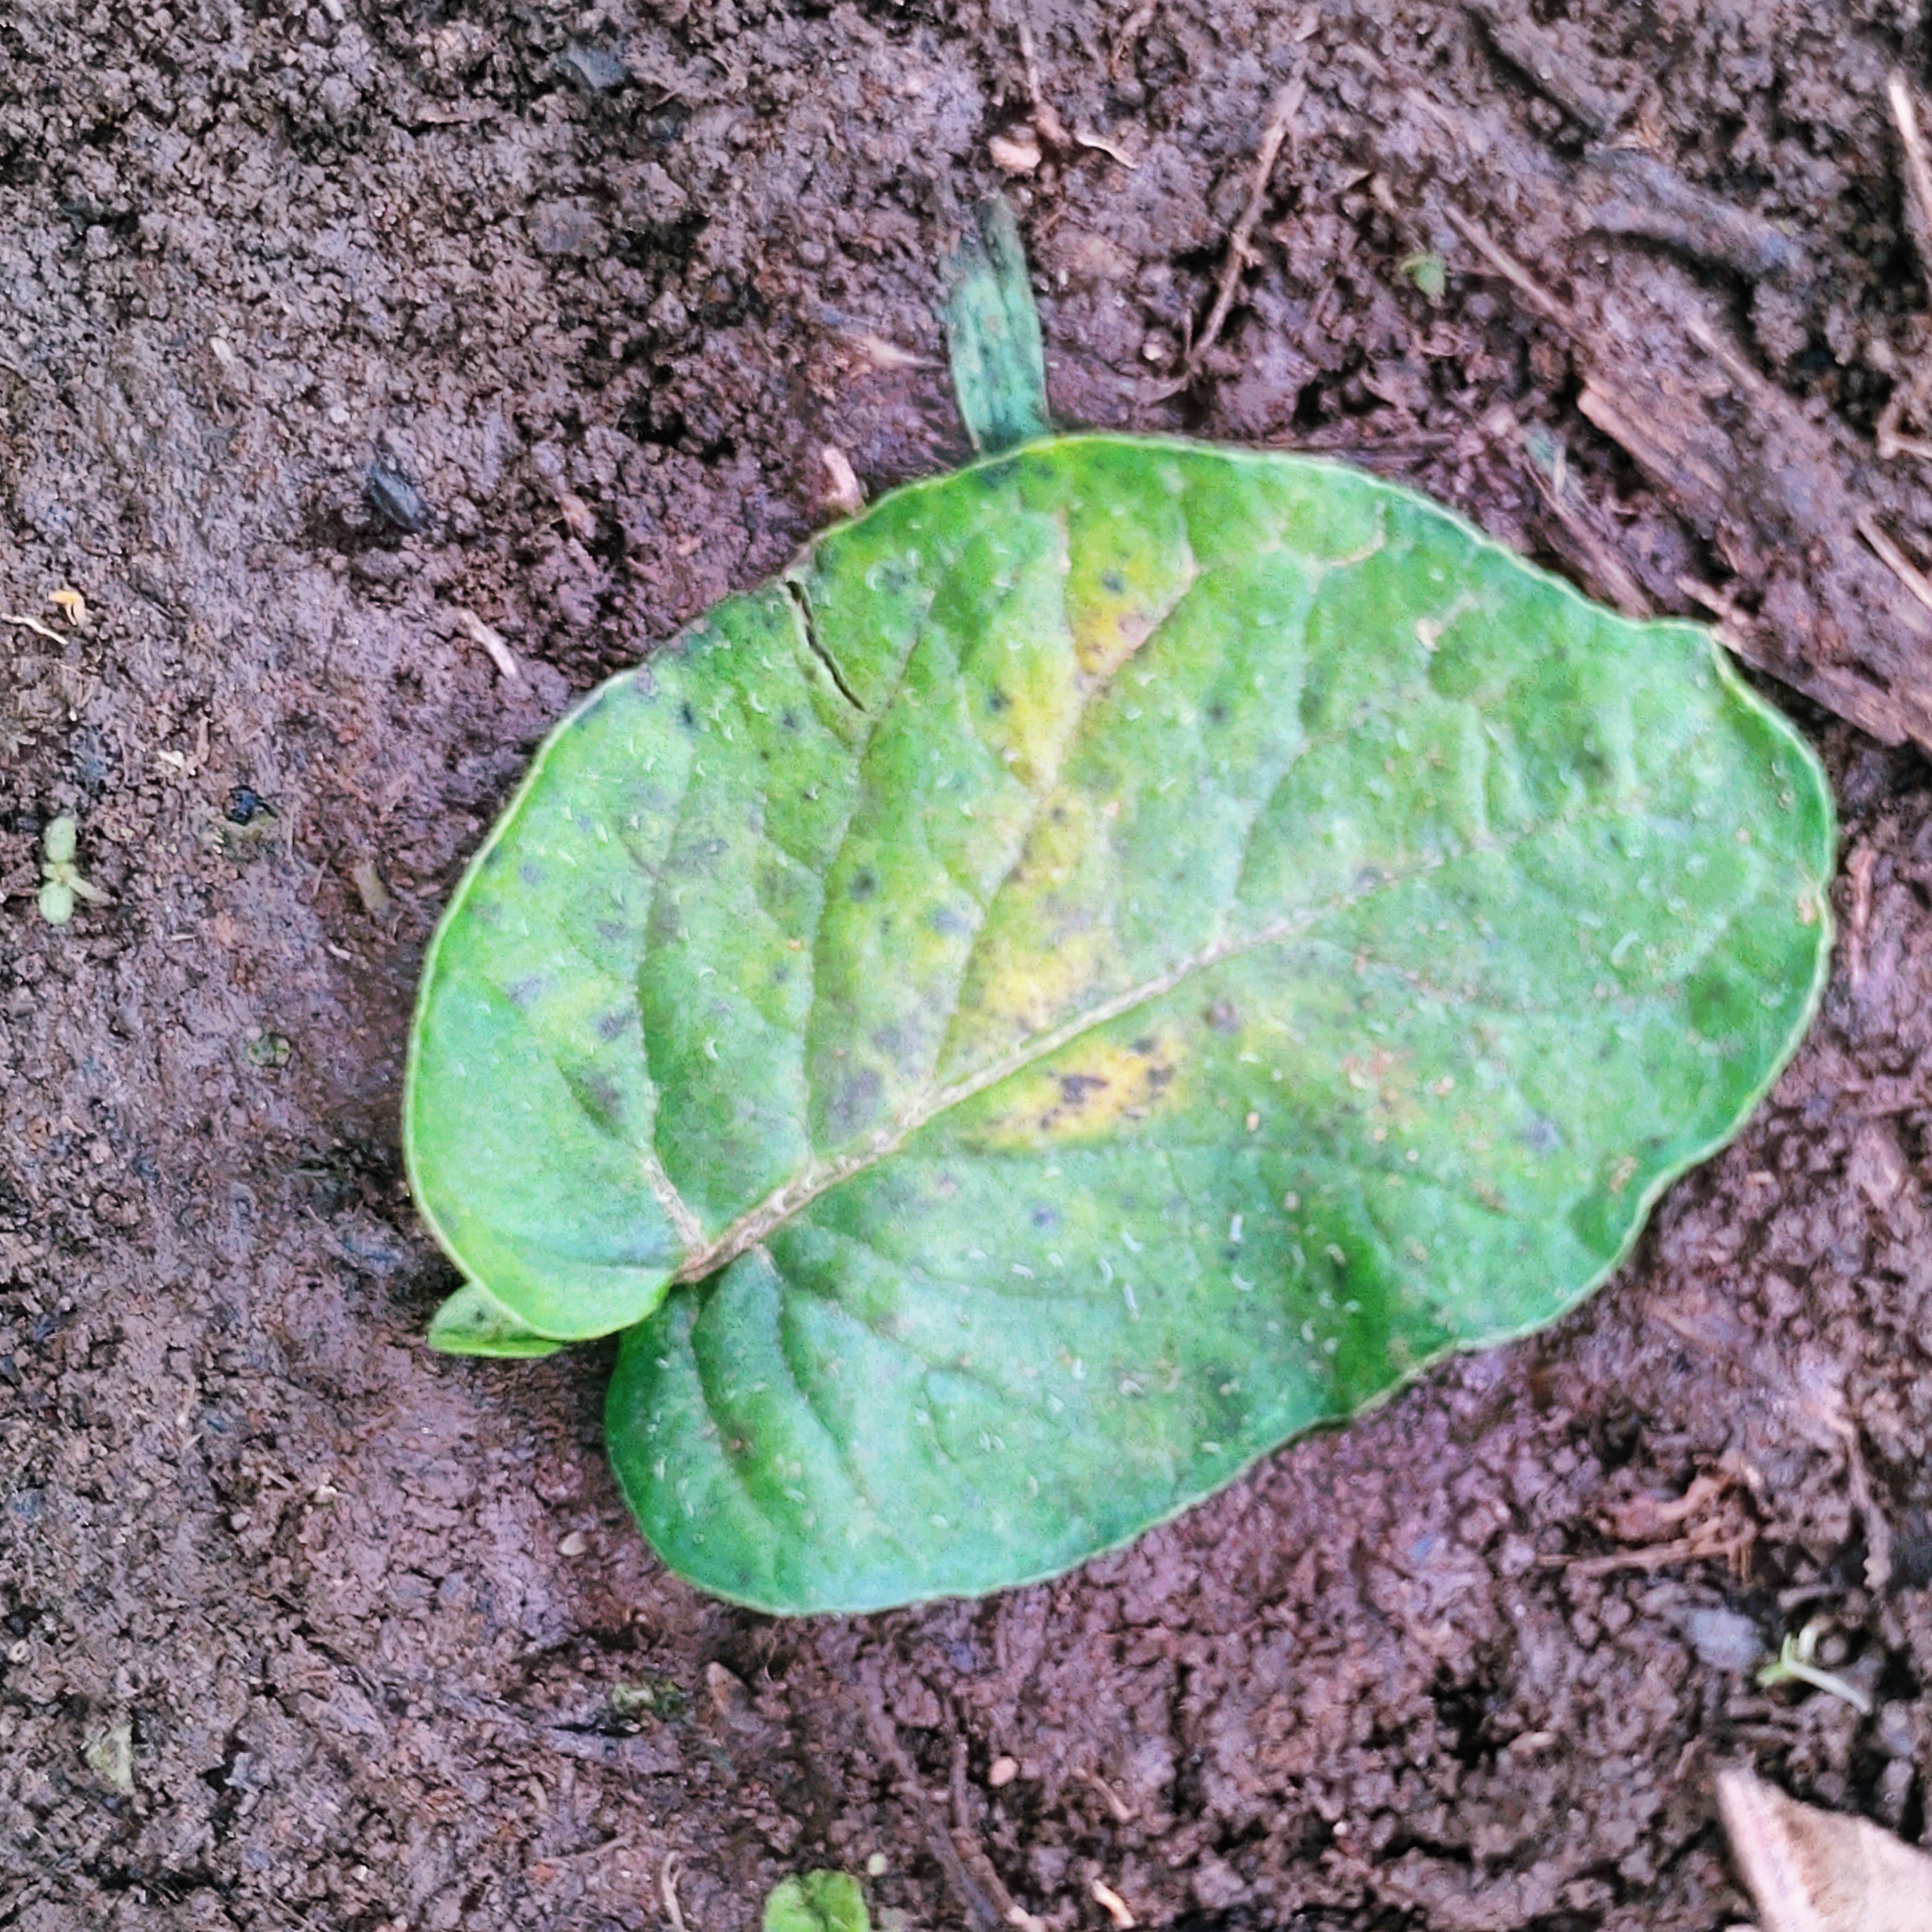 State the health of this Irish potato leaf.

late blight
